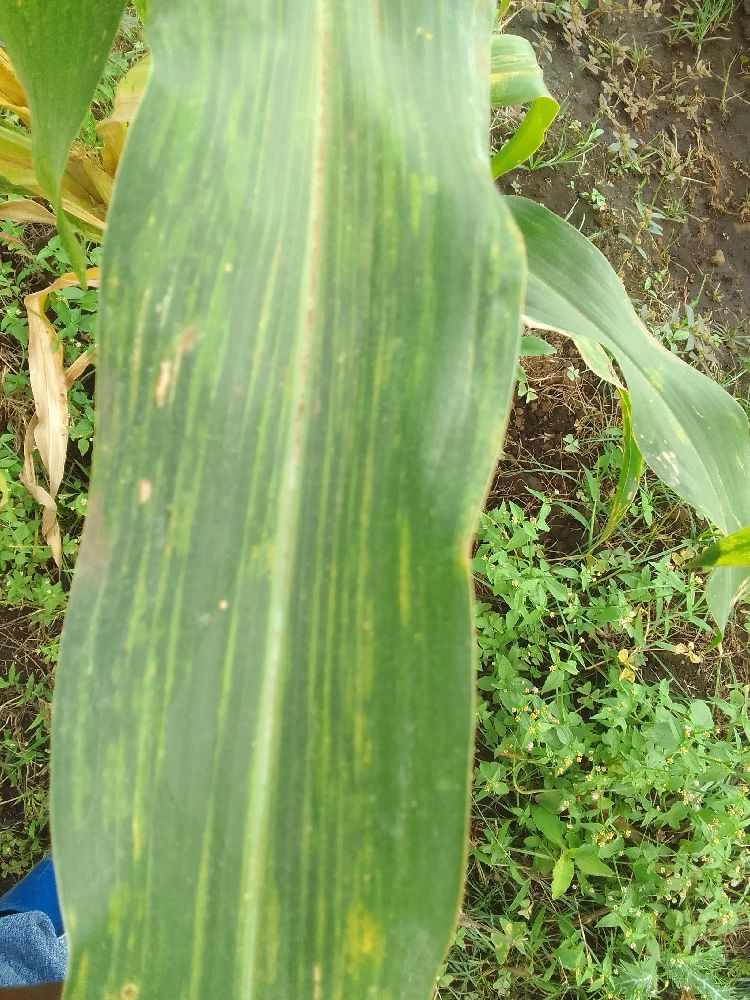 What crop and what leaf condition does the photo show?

maize, maize lethal necrosis
